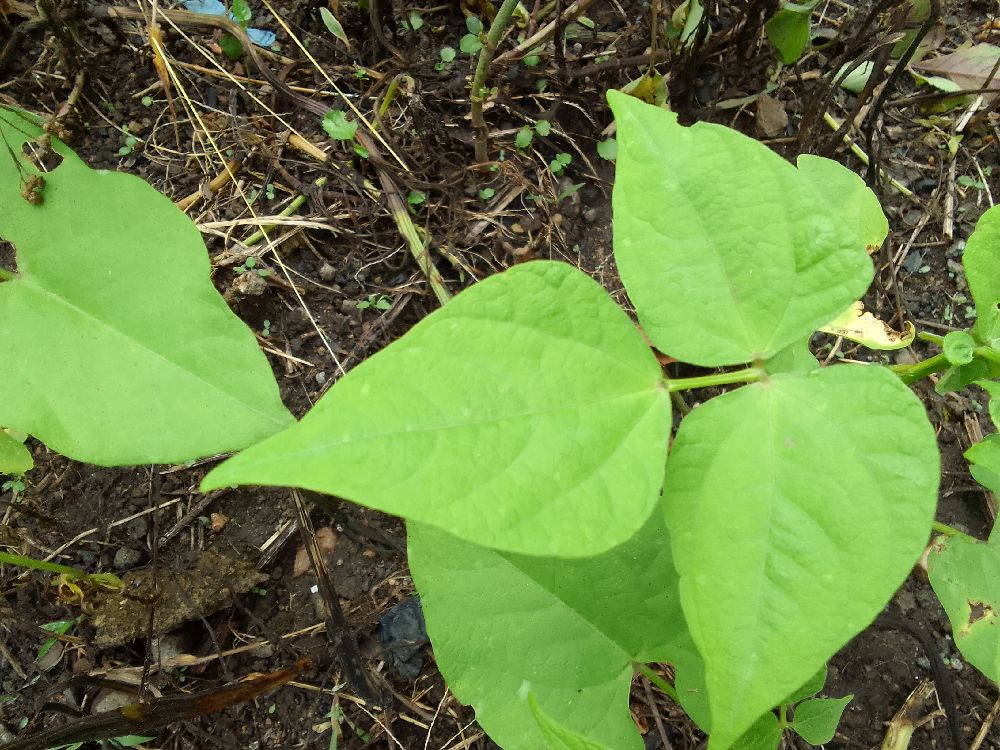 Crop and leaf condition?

common bean, healthy
